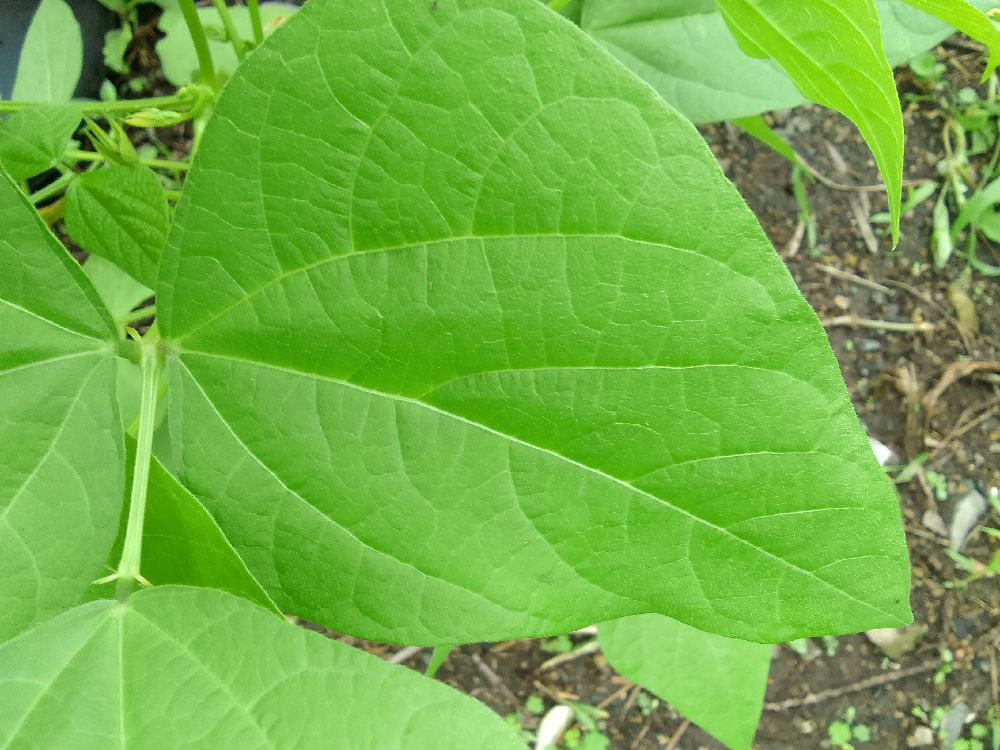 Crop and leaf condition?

common bean, healthy
